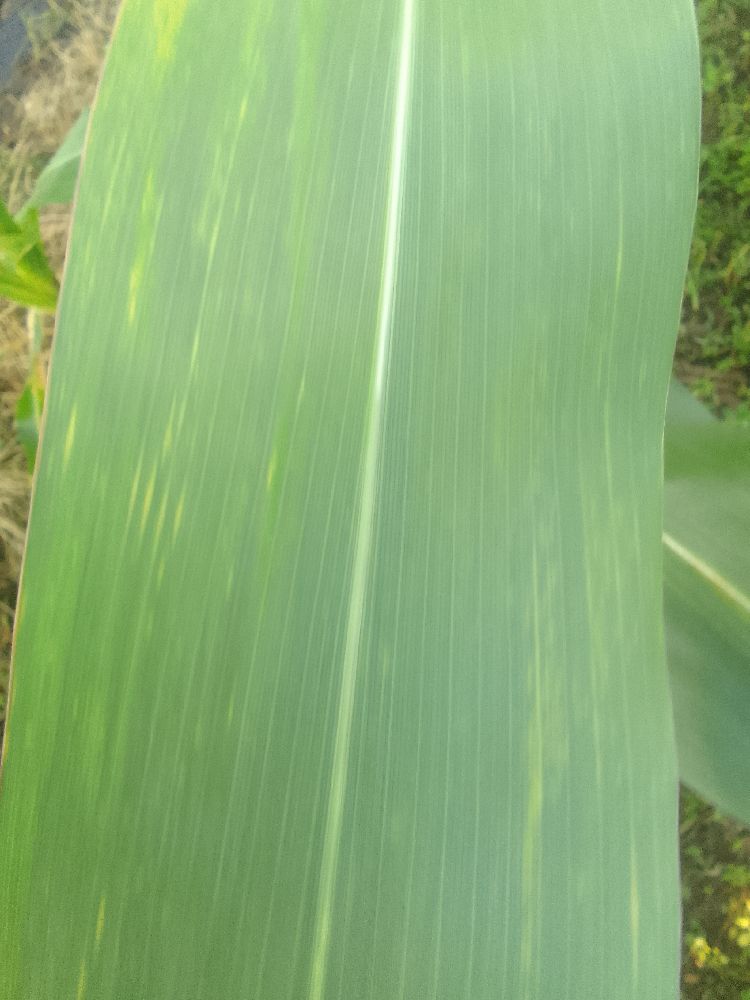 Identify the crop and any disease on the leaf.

maize, healthy
